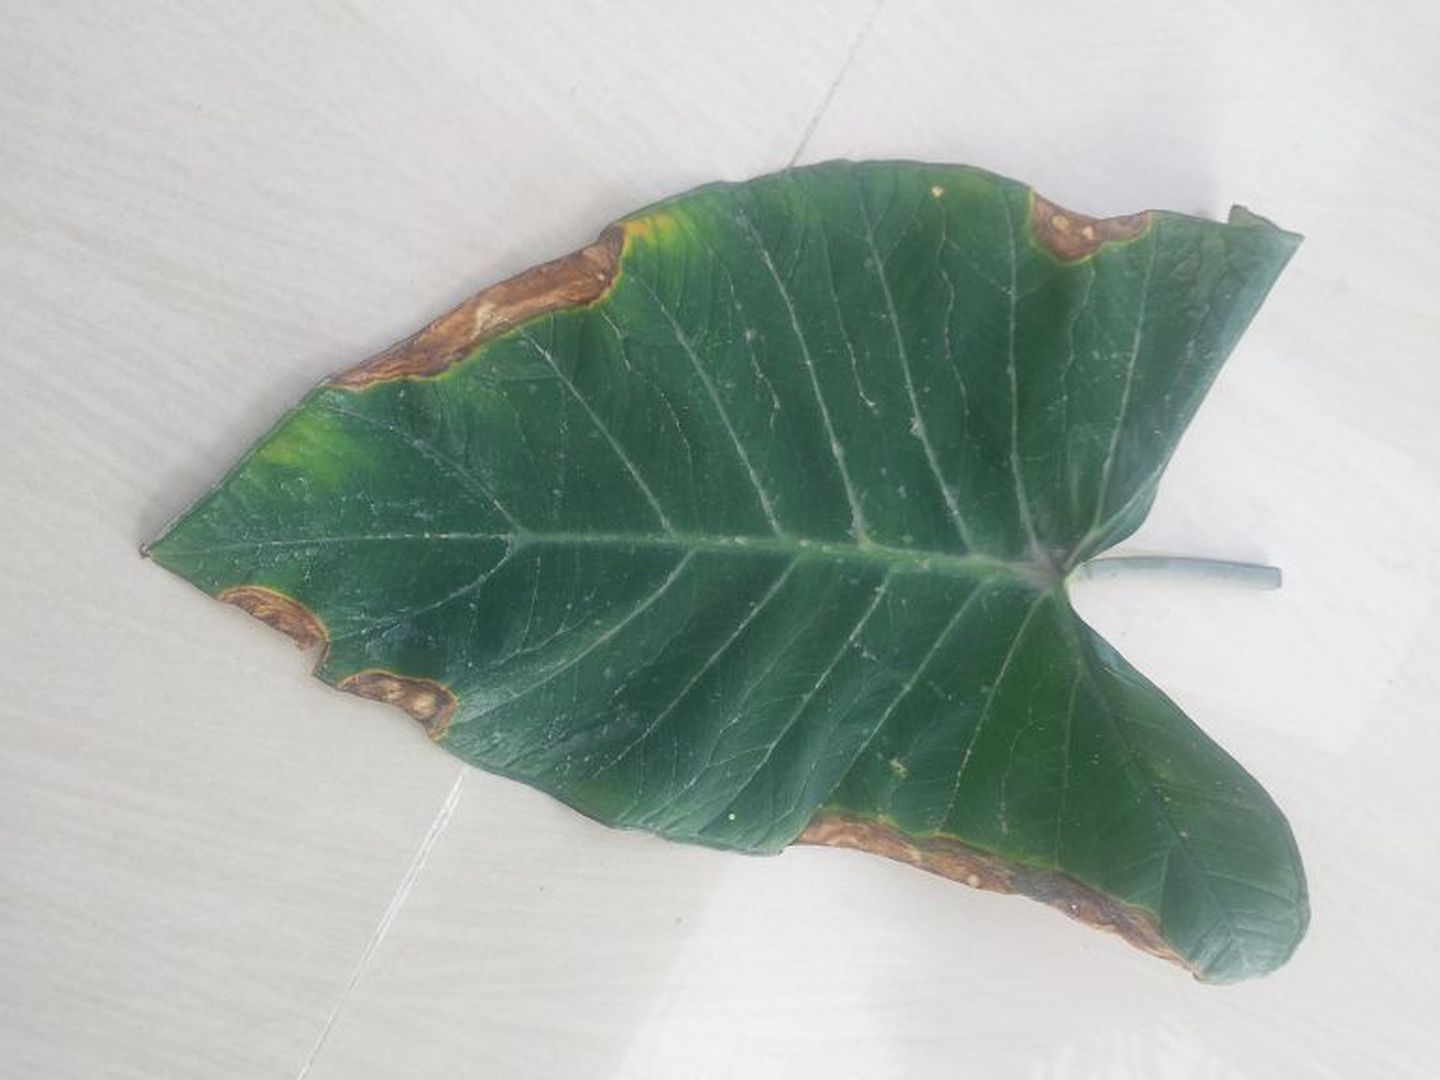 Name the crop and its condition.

taro, leaf blight
